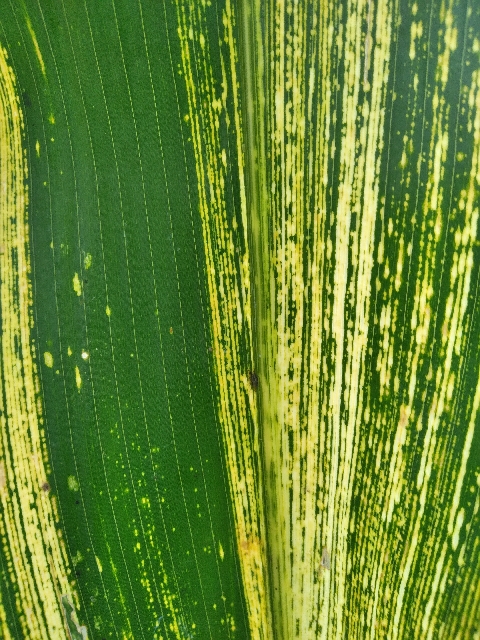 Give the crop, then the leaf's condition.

maize, maize streak virus
